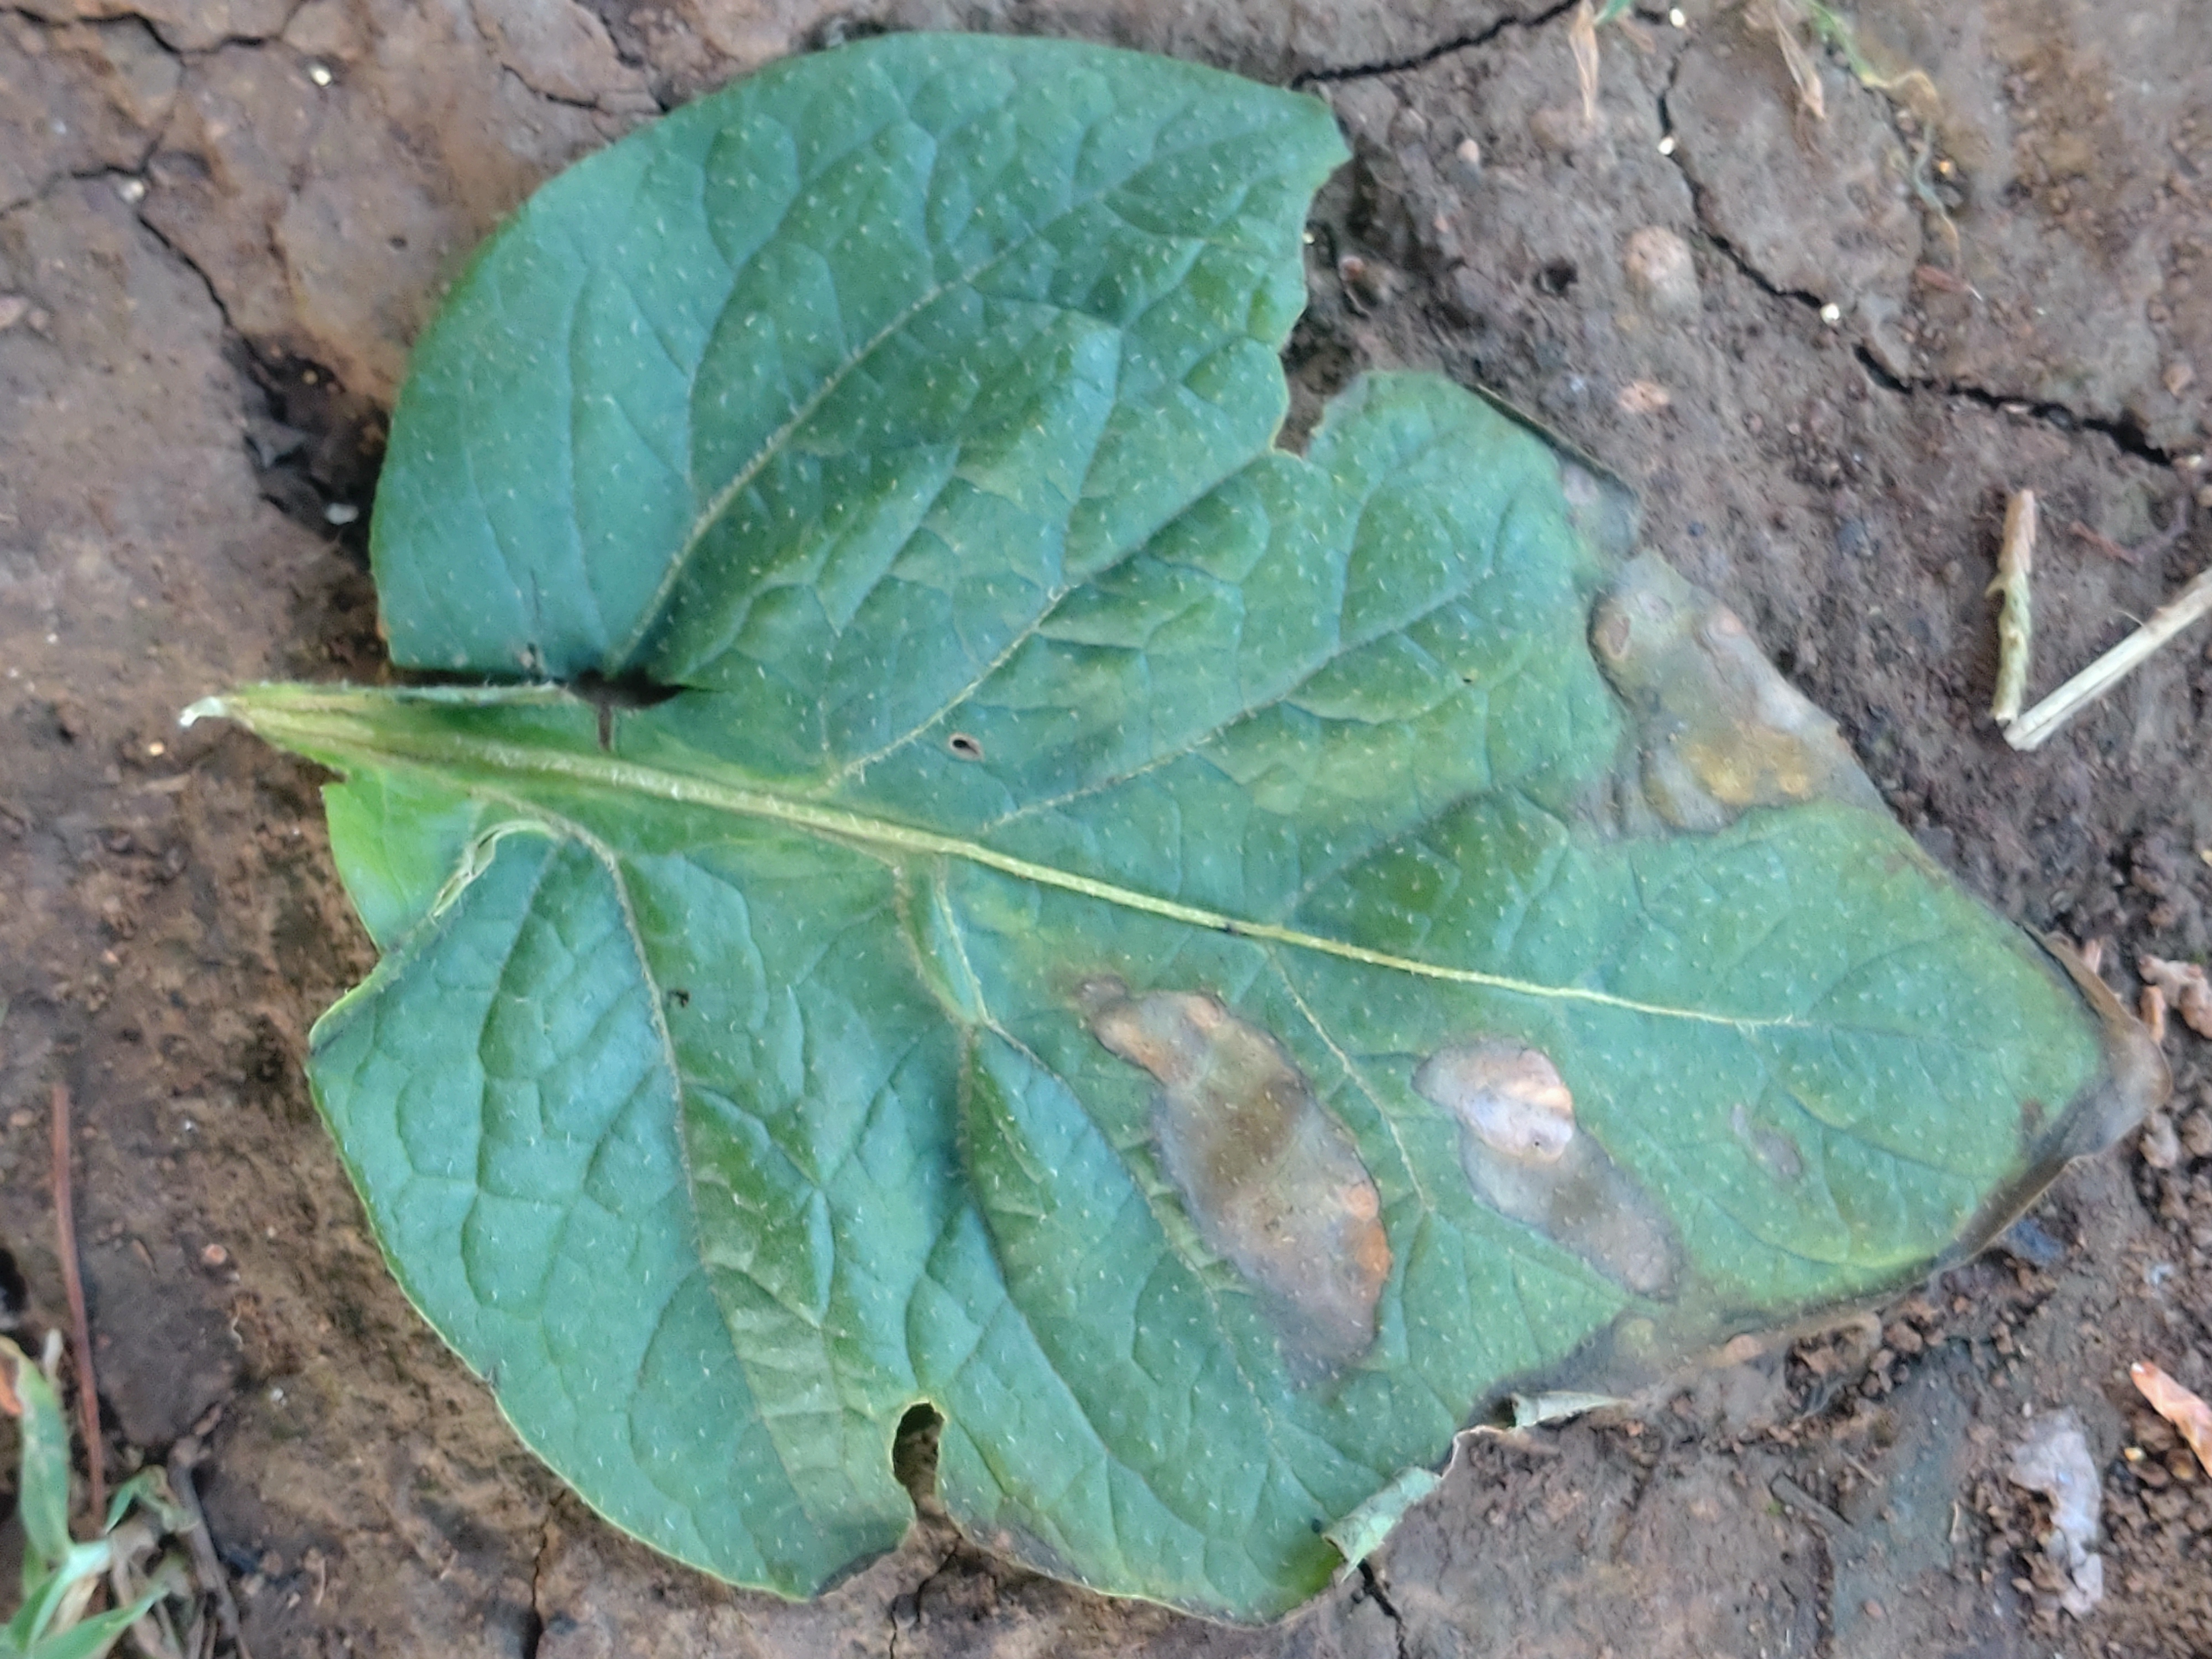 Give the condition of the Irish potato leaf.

early blight
